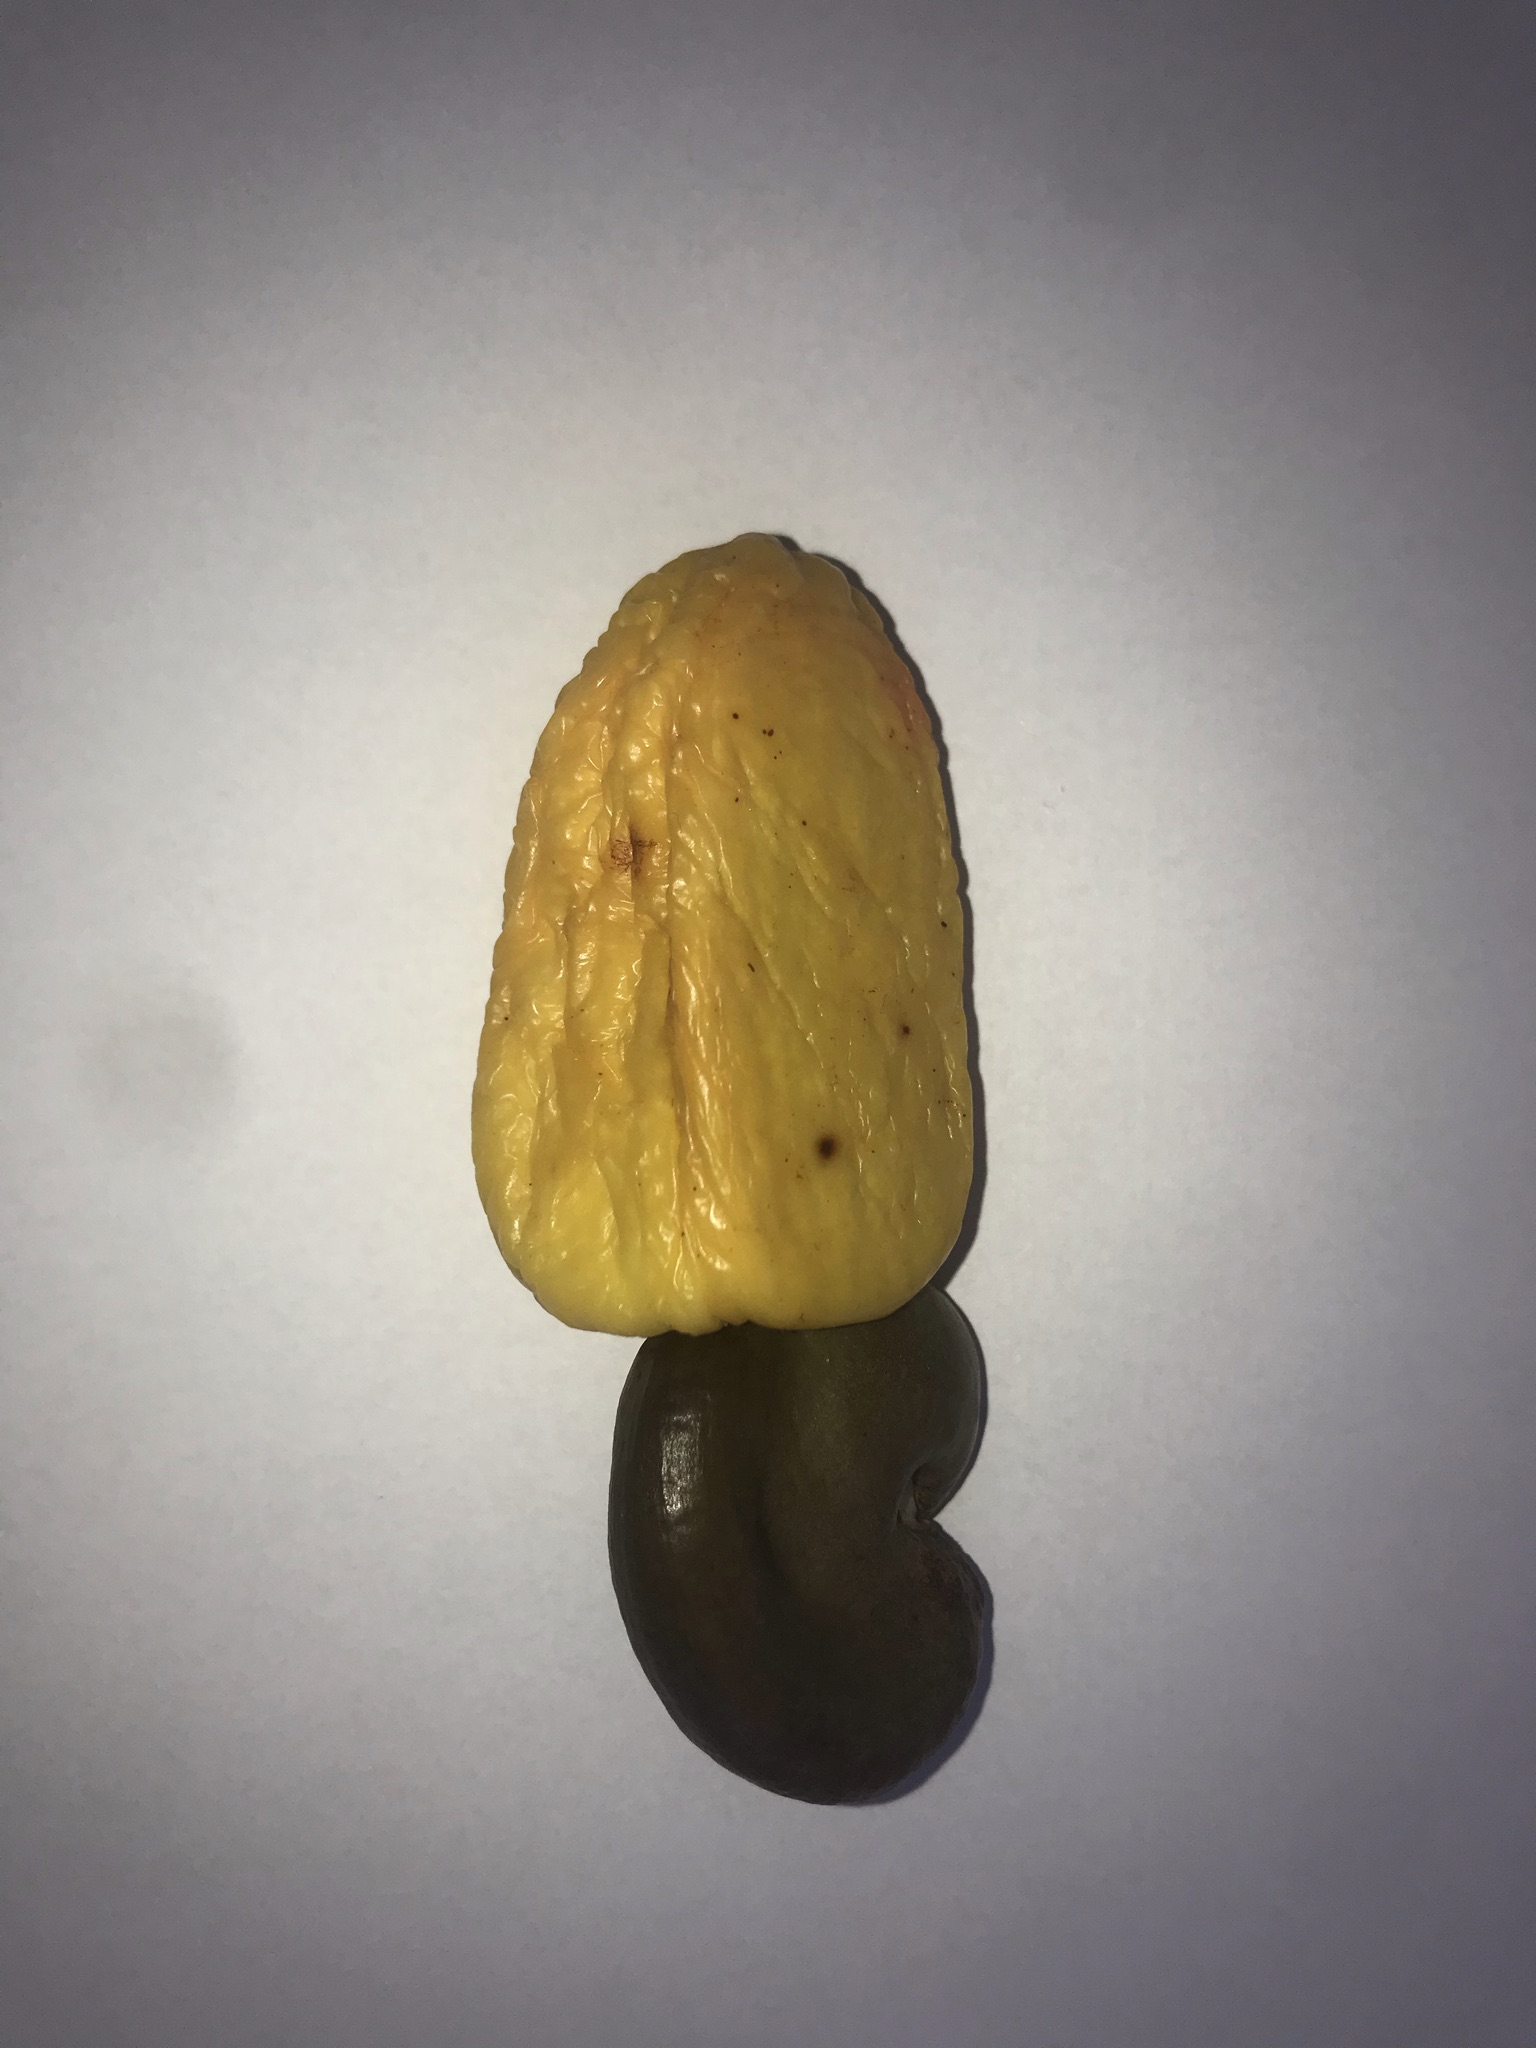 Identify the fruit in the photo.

caju amarelo
